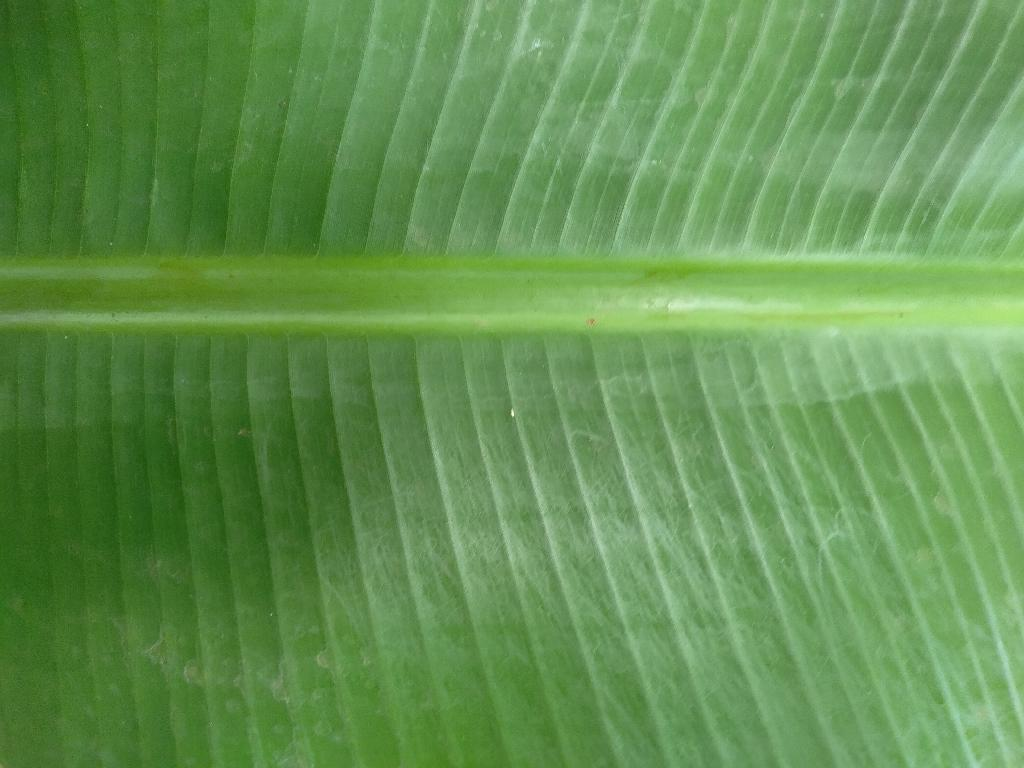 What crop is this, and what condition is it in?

banana, healthy
